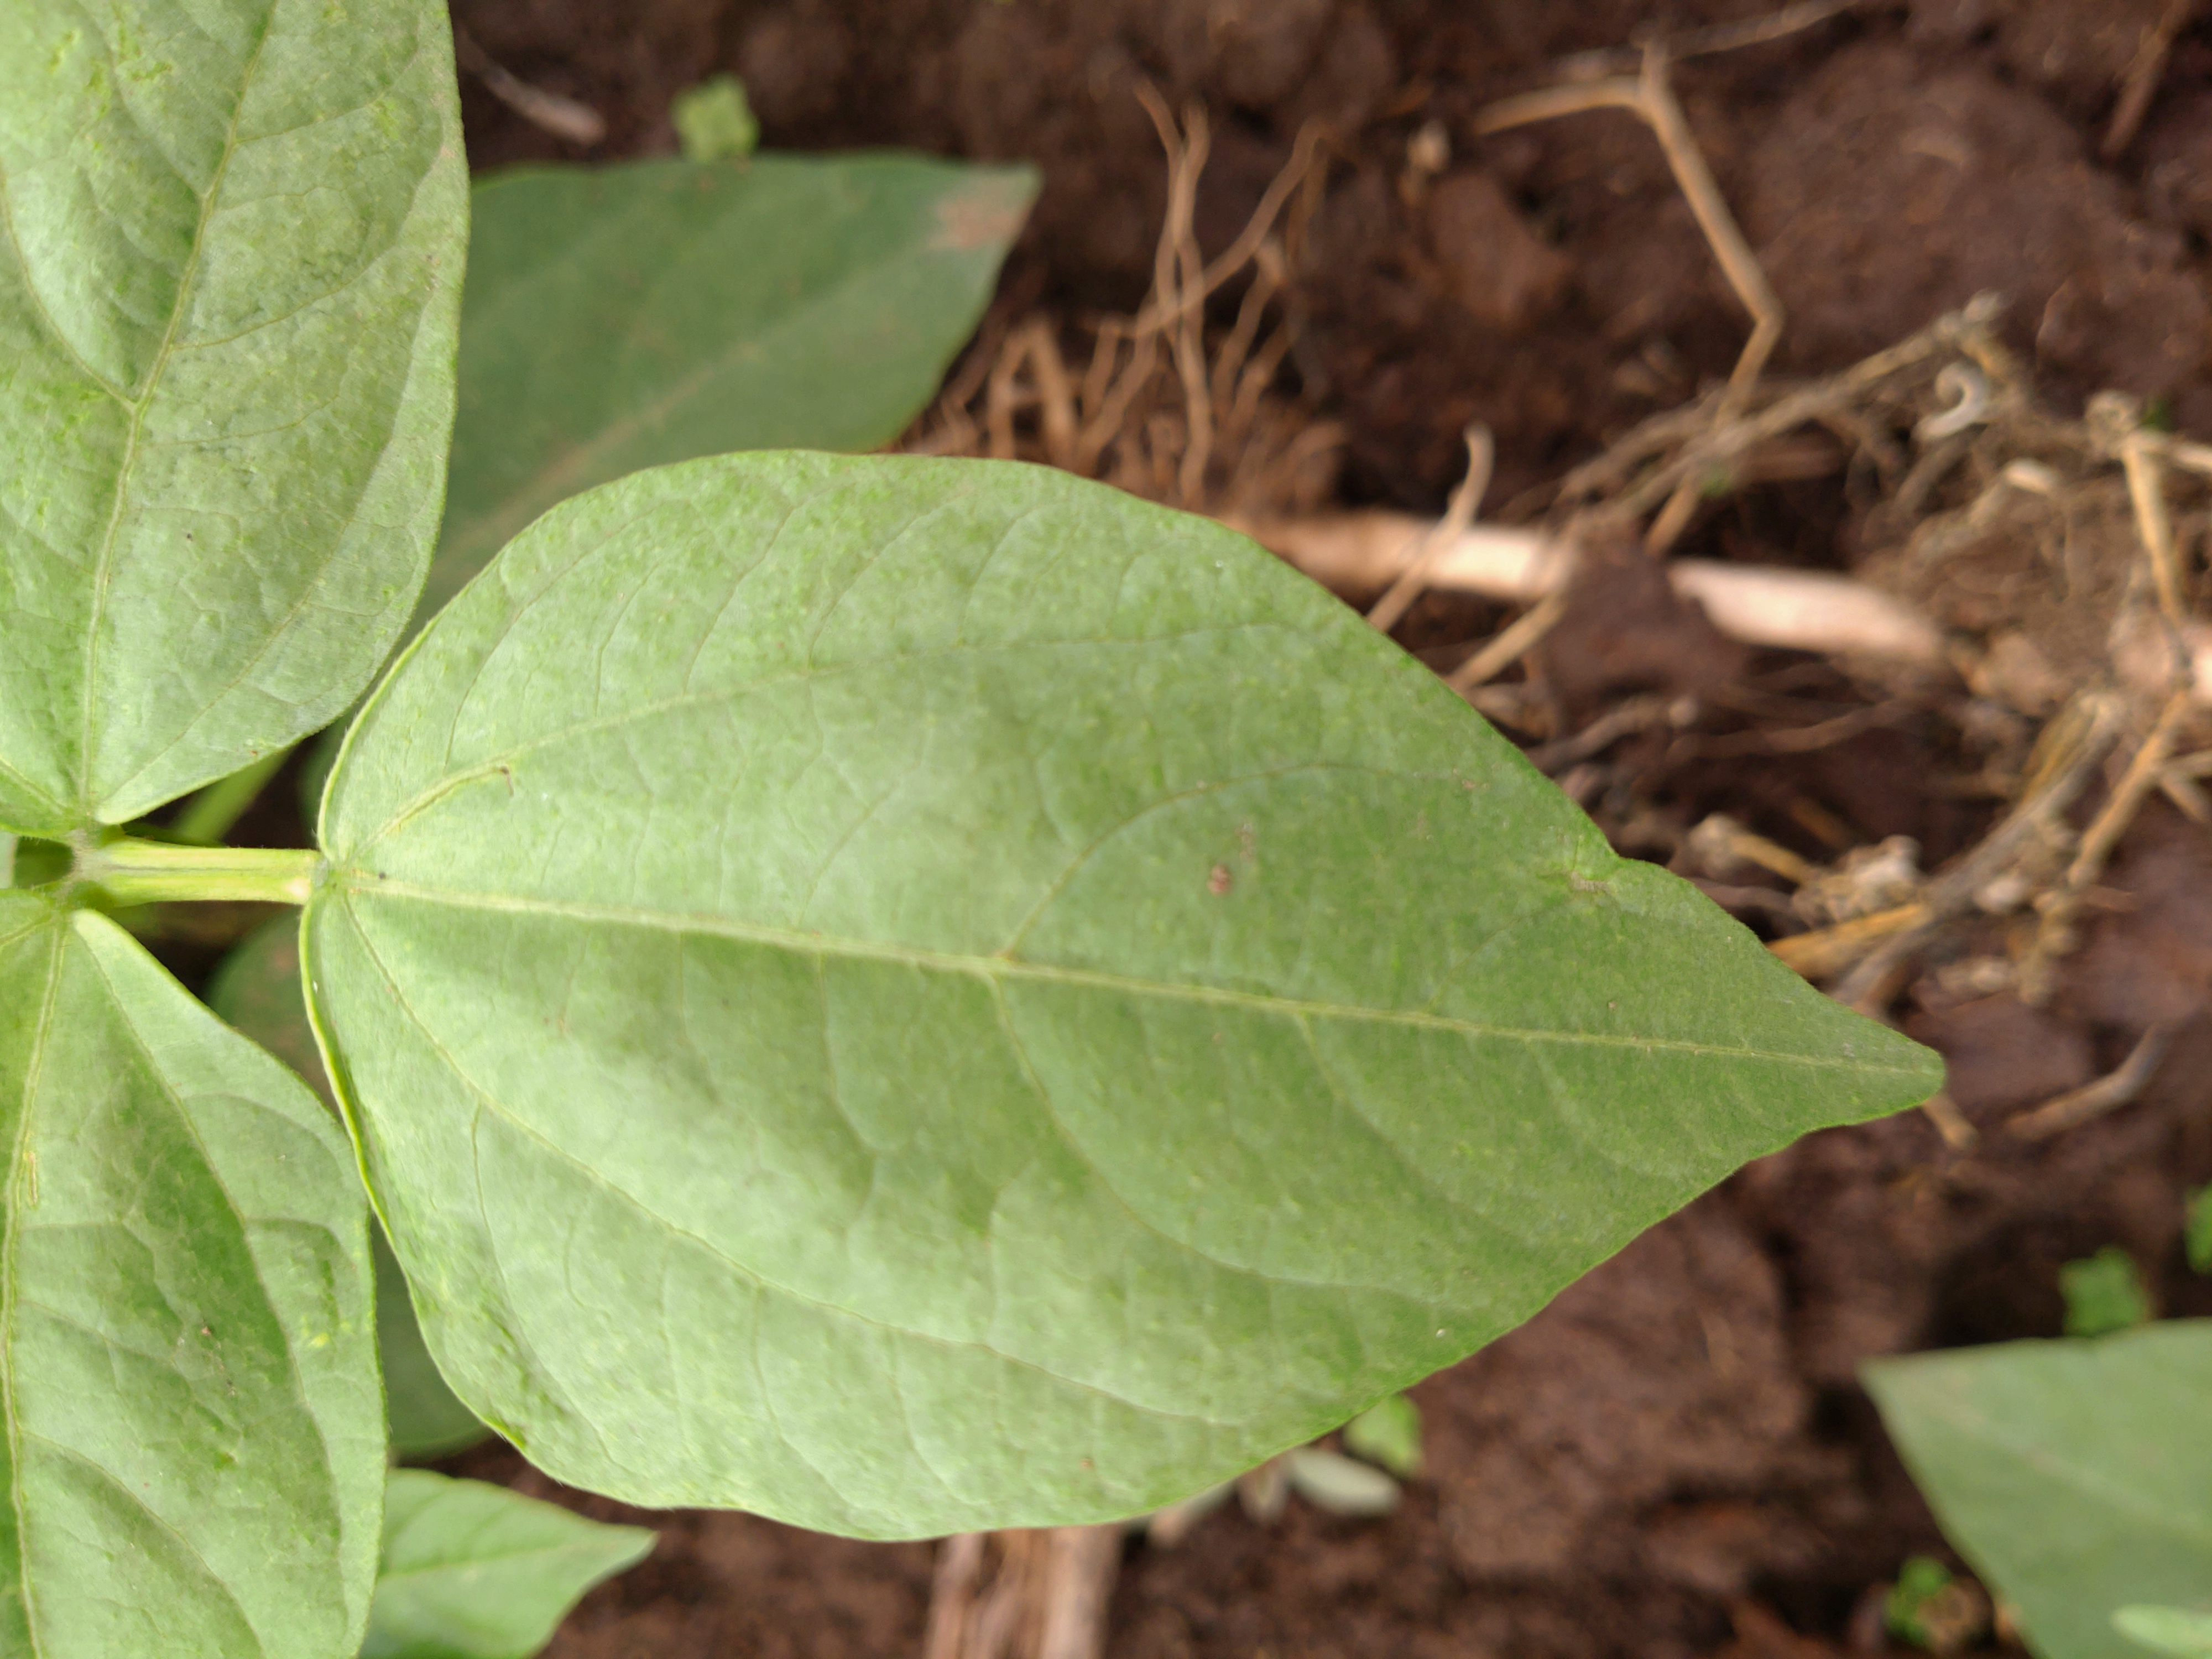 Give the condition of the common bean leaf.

healthy
